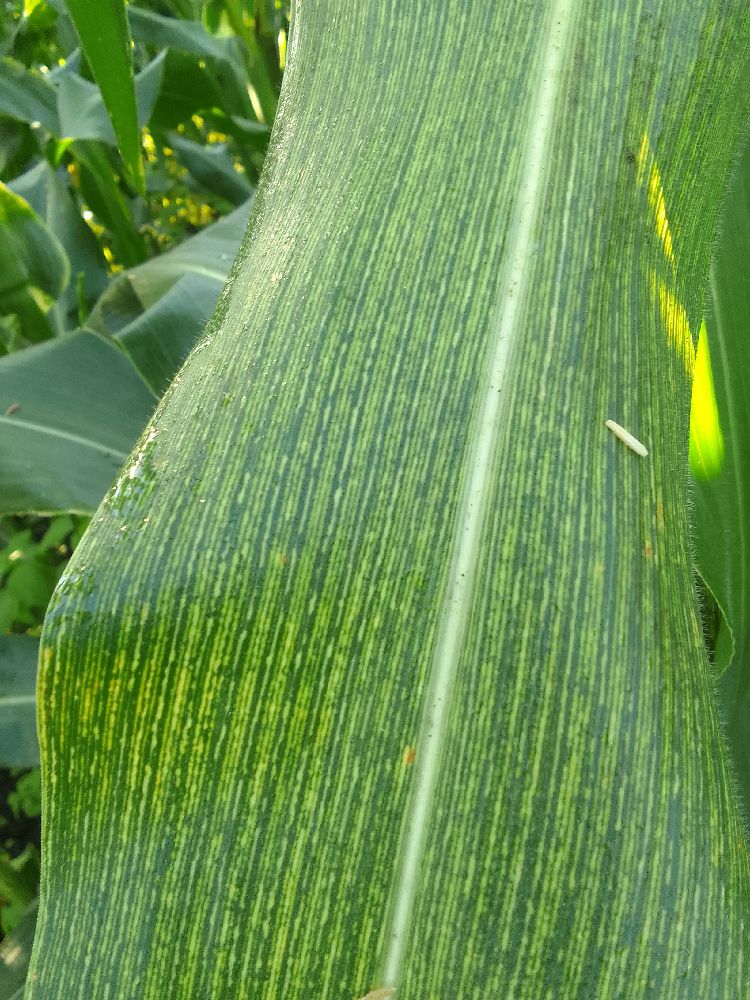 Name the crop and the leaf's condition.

maize, maize streak virus
